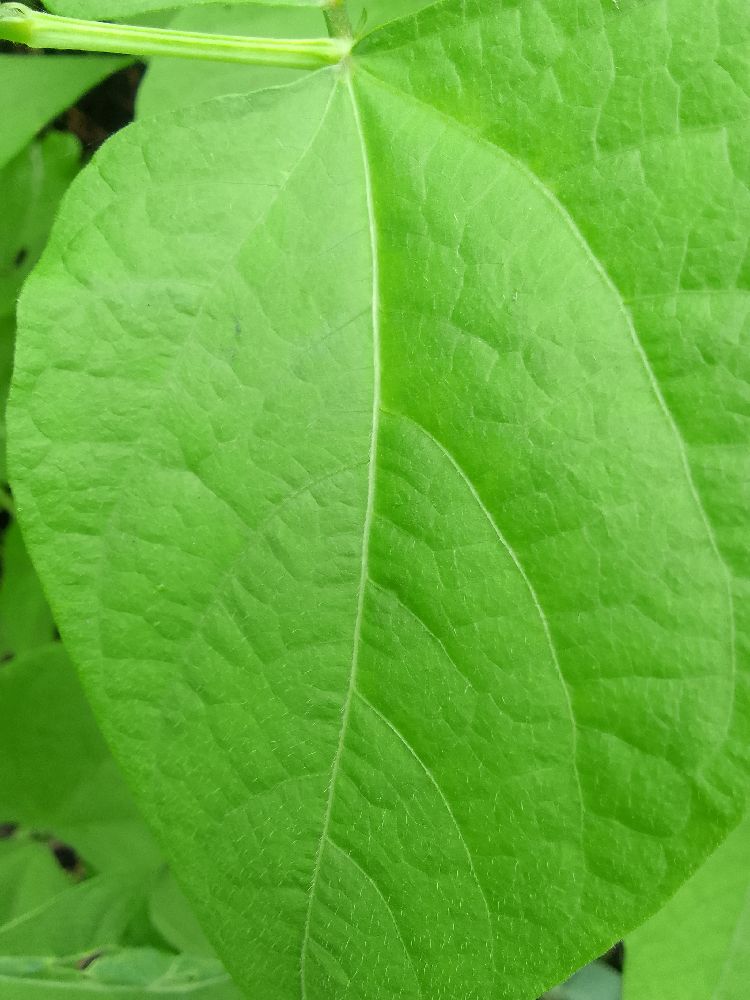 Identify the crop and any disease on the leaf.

common bean, healthy
